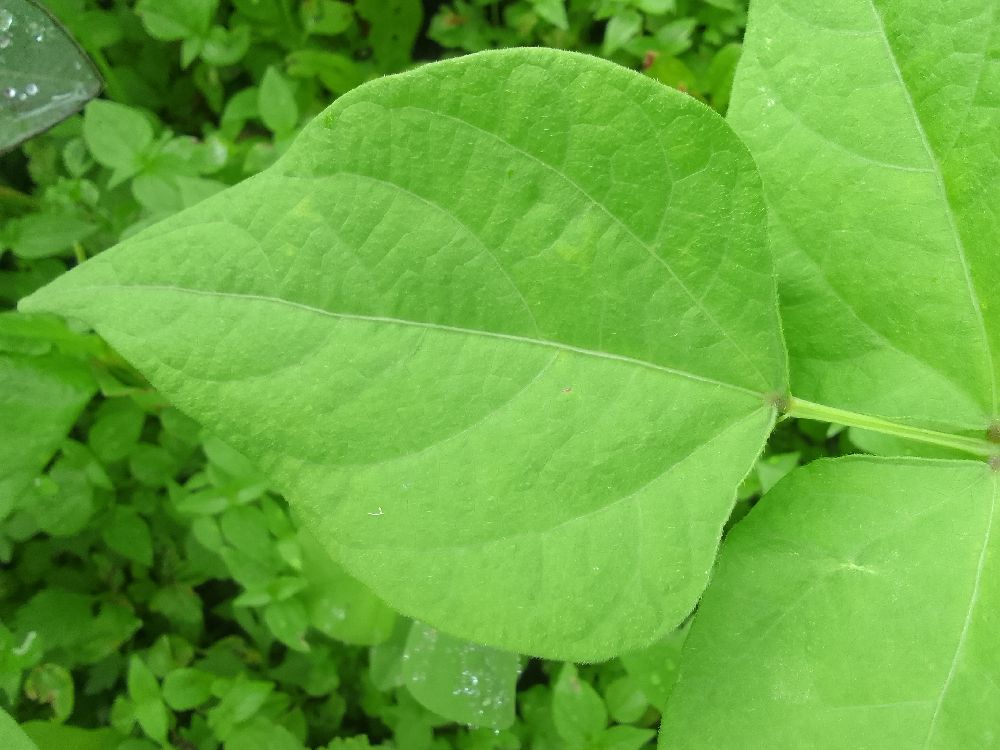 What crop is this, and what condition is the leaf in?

common bean, healthy
